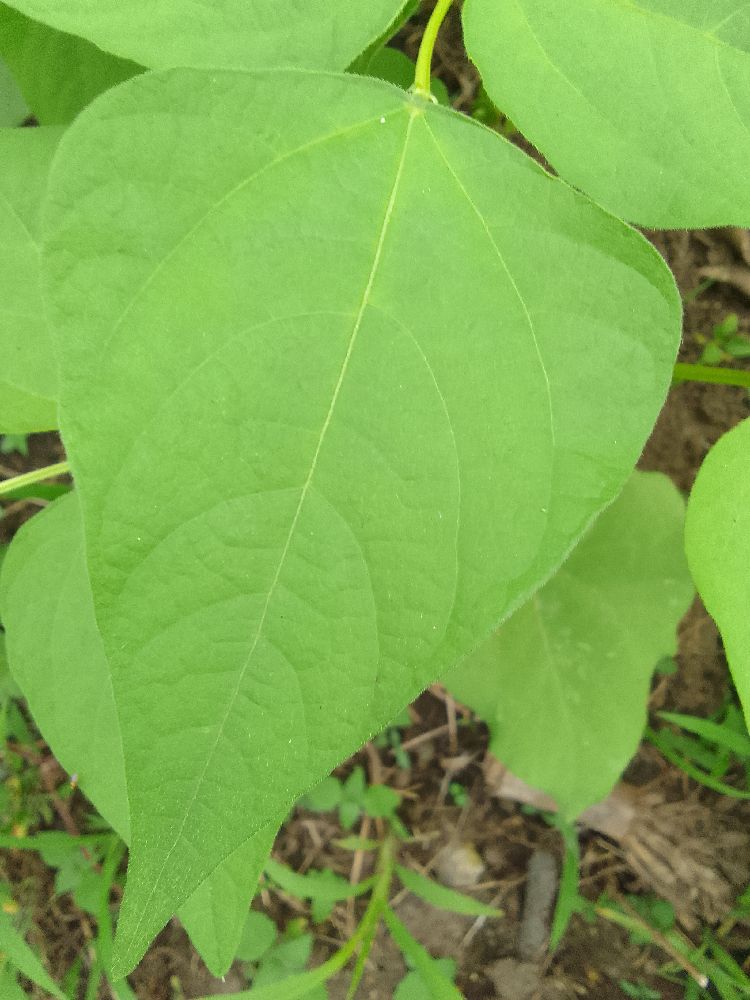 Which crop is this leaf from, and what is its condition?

common bean, healthy
